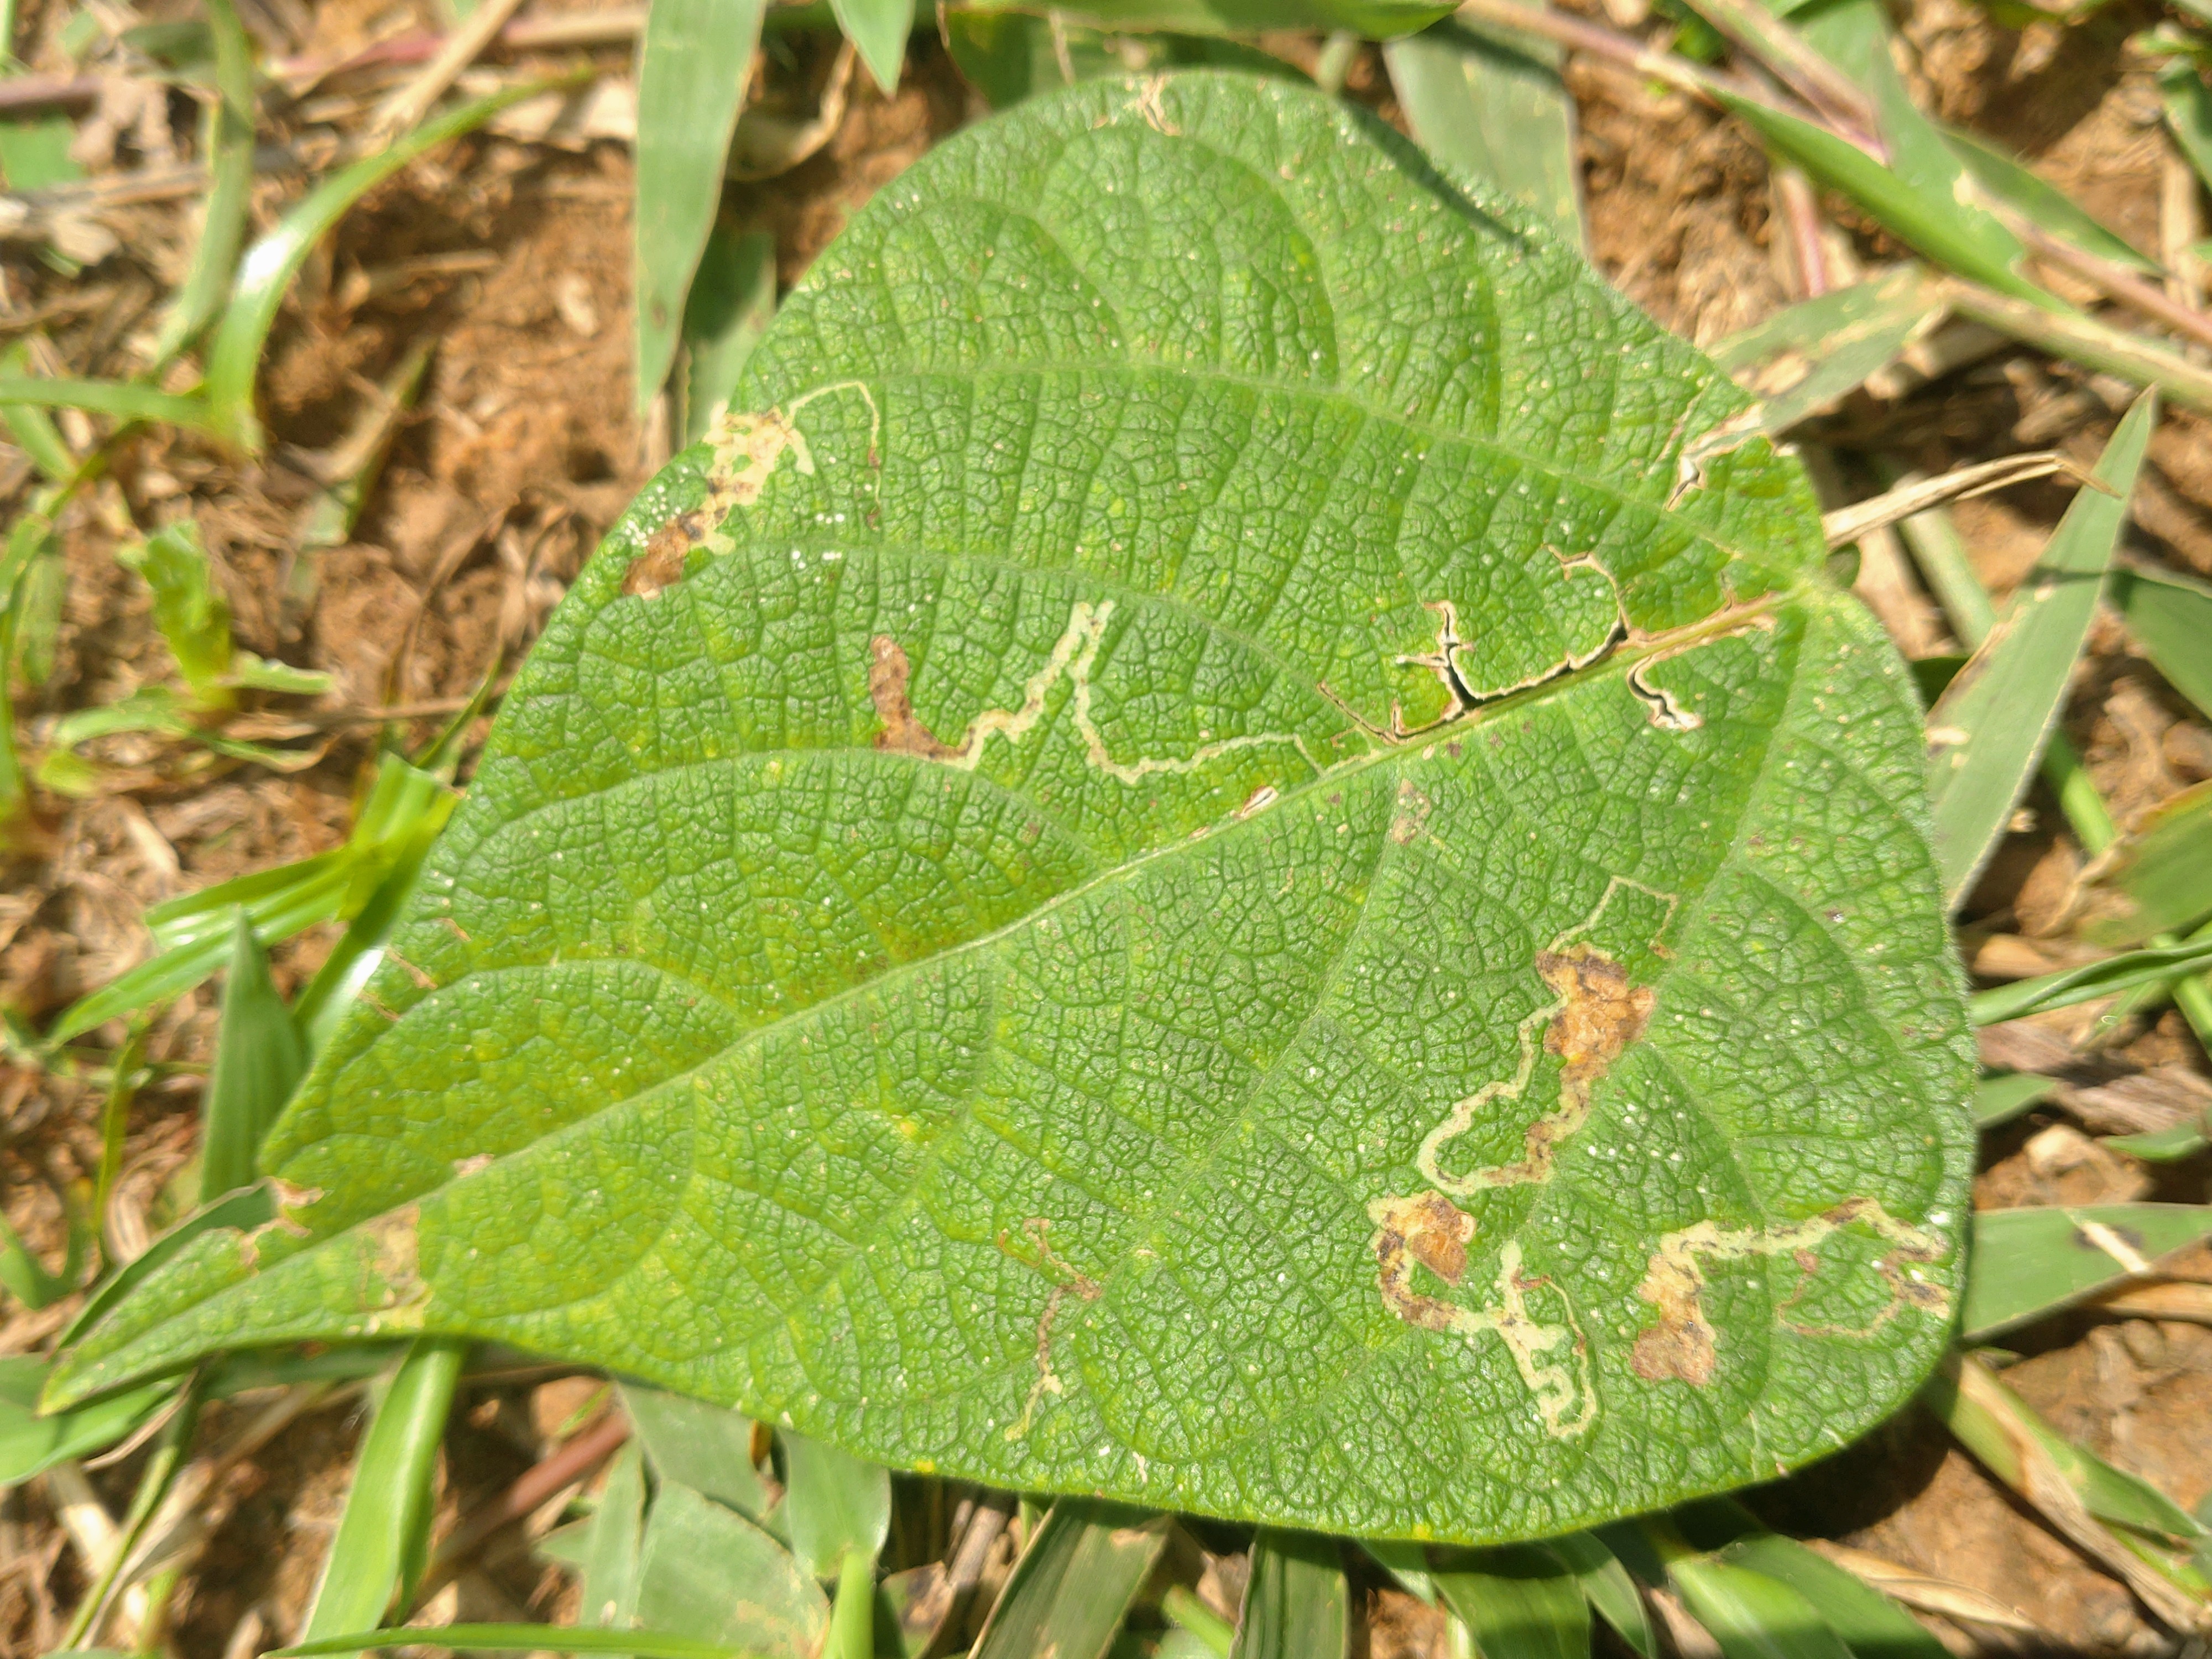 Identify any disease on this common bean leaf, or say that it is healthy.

anthracnose
